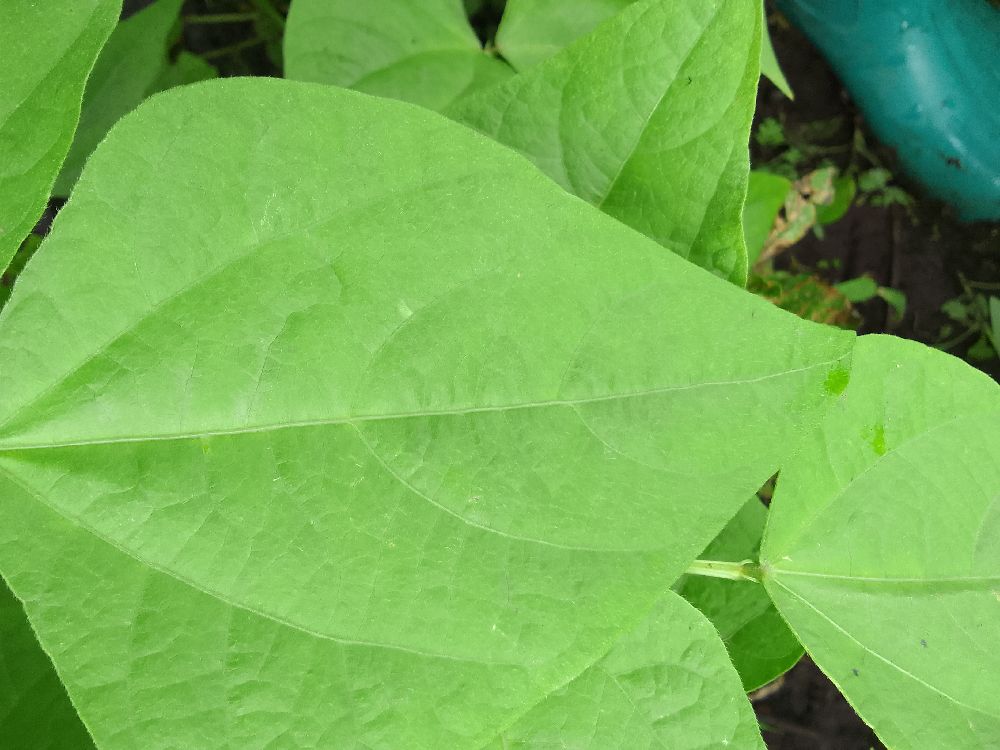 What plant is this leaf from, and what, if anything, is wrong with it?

common bean, healthy
